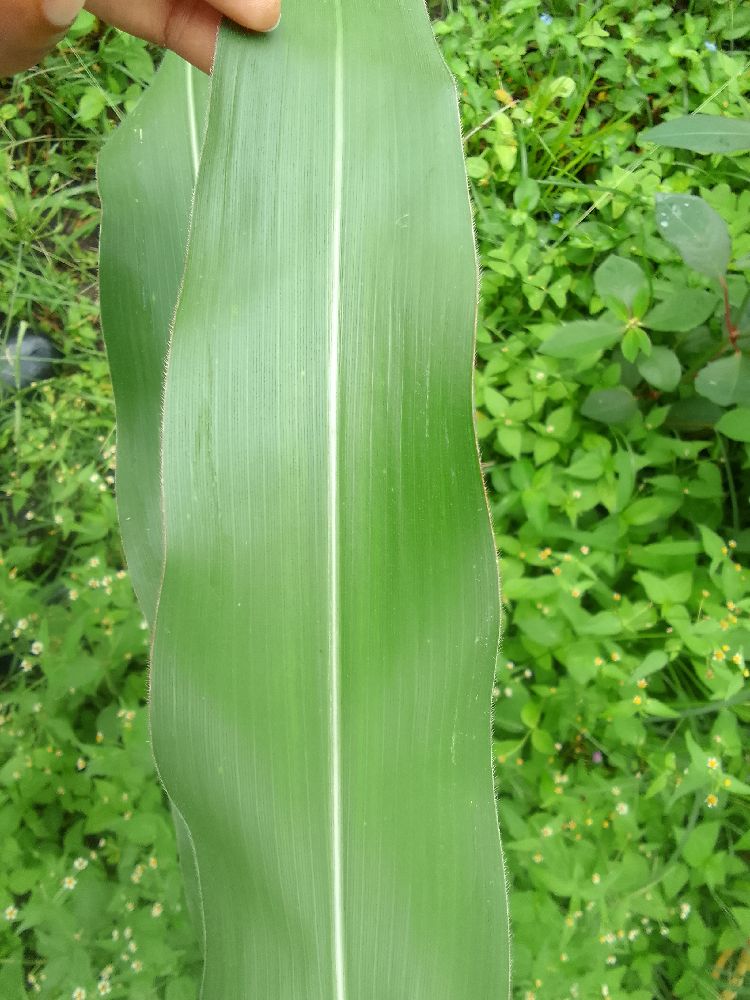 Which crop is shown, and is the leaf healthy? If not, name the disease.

maize, healthy
